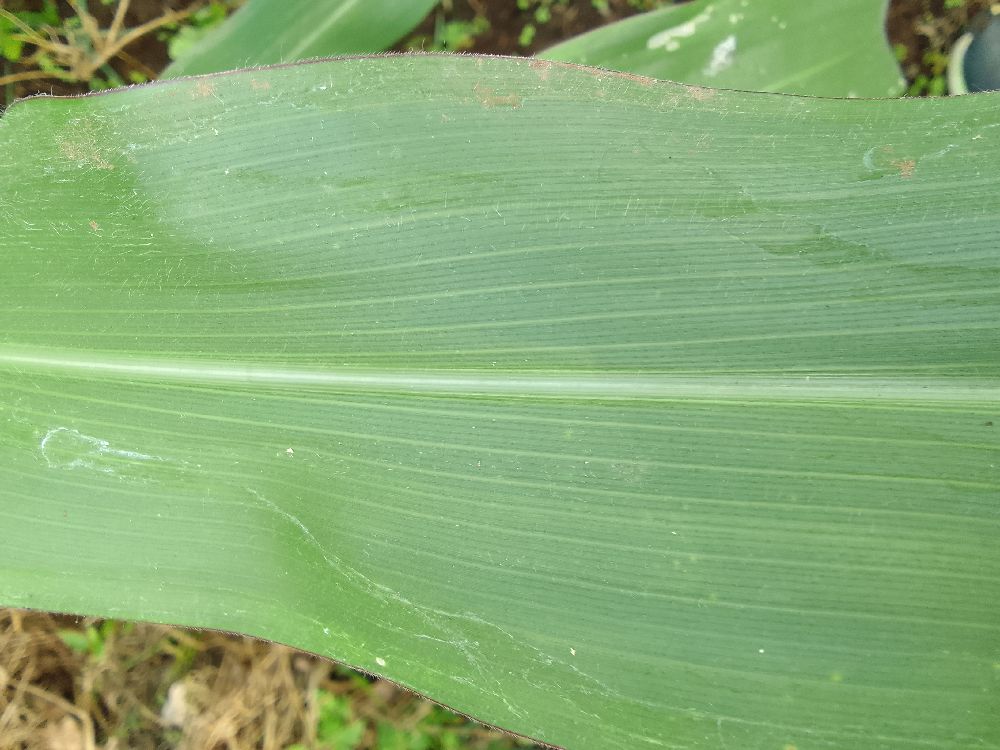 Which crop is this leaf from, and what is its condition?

maize, healthy
